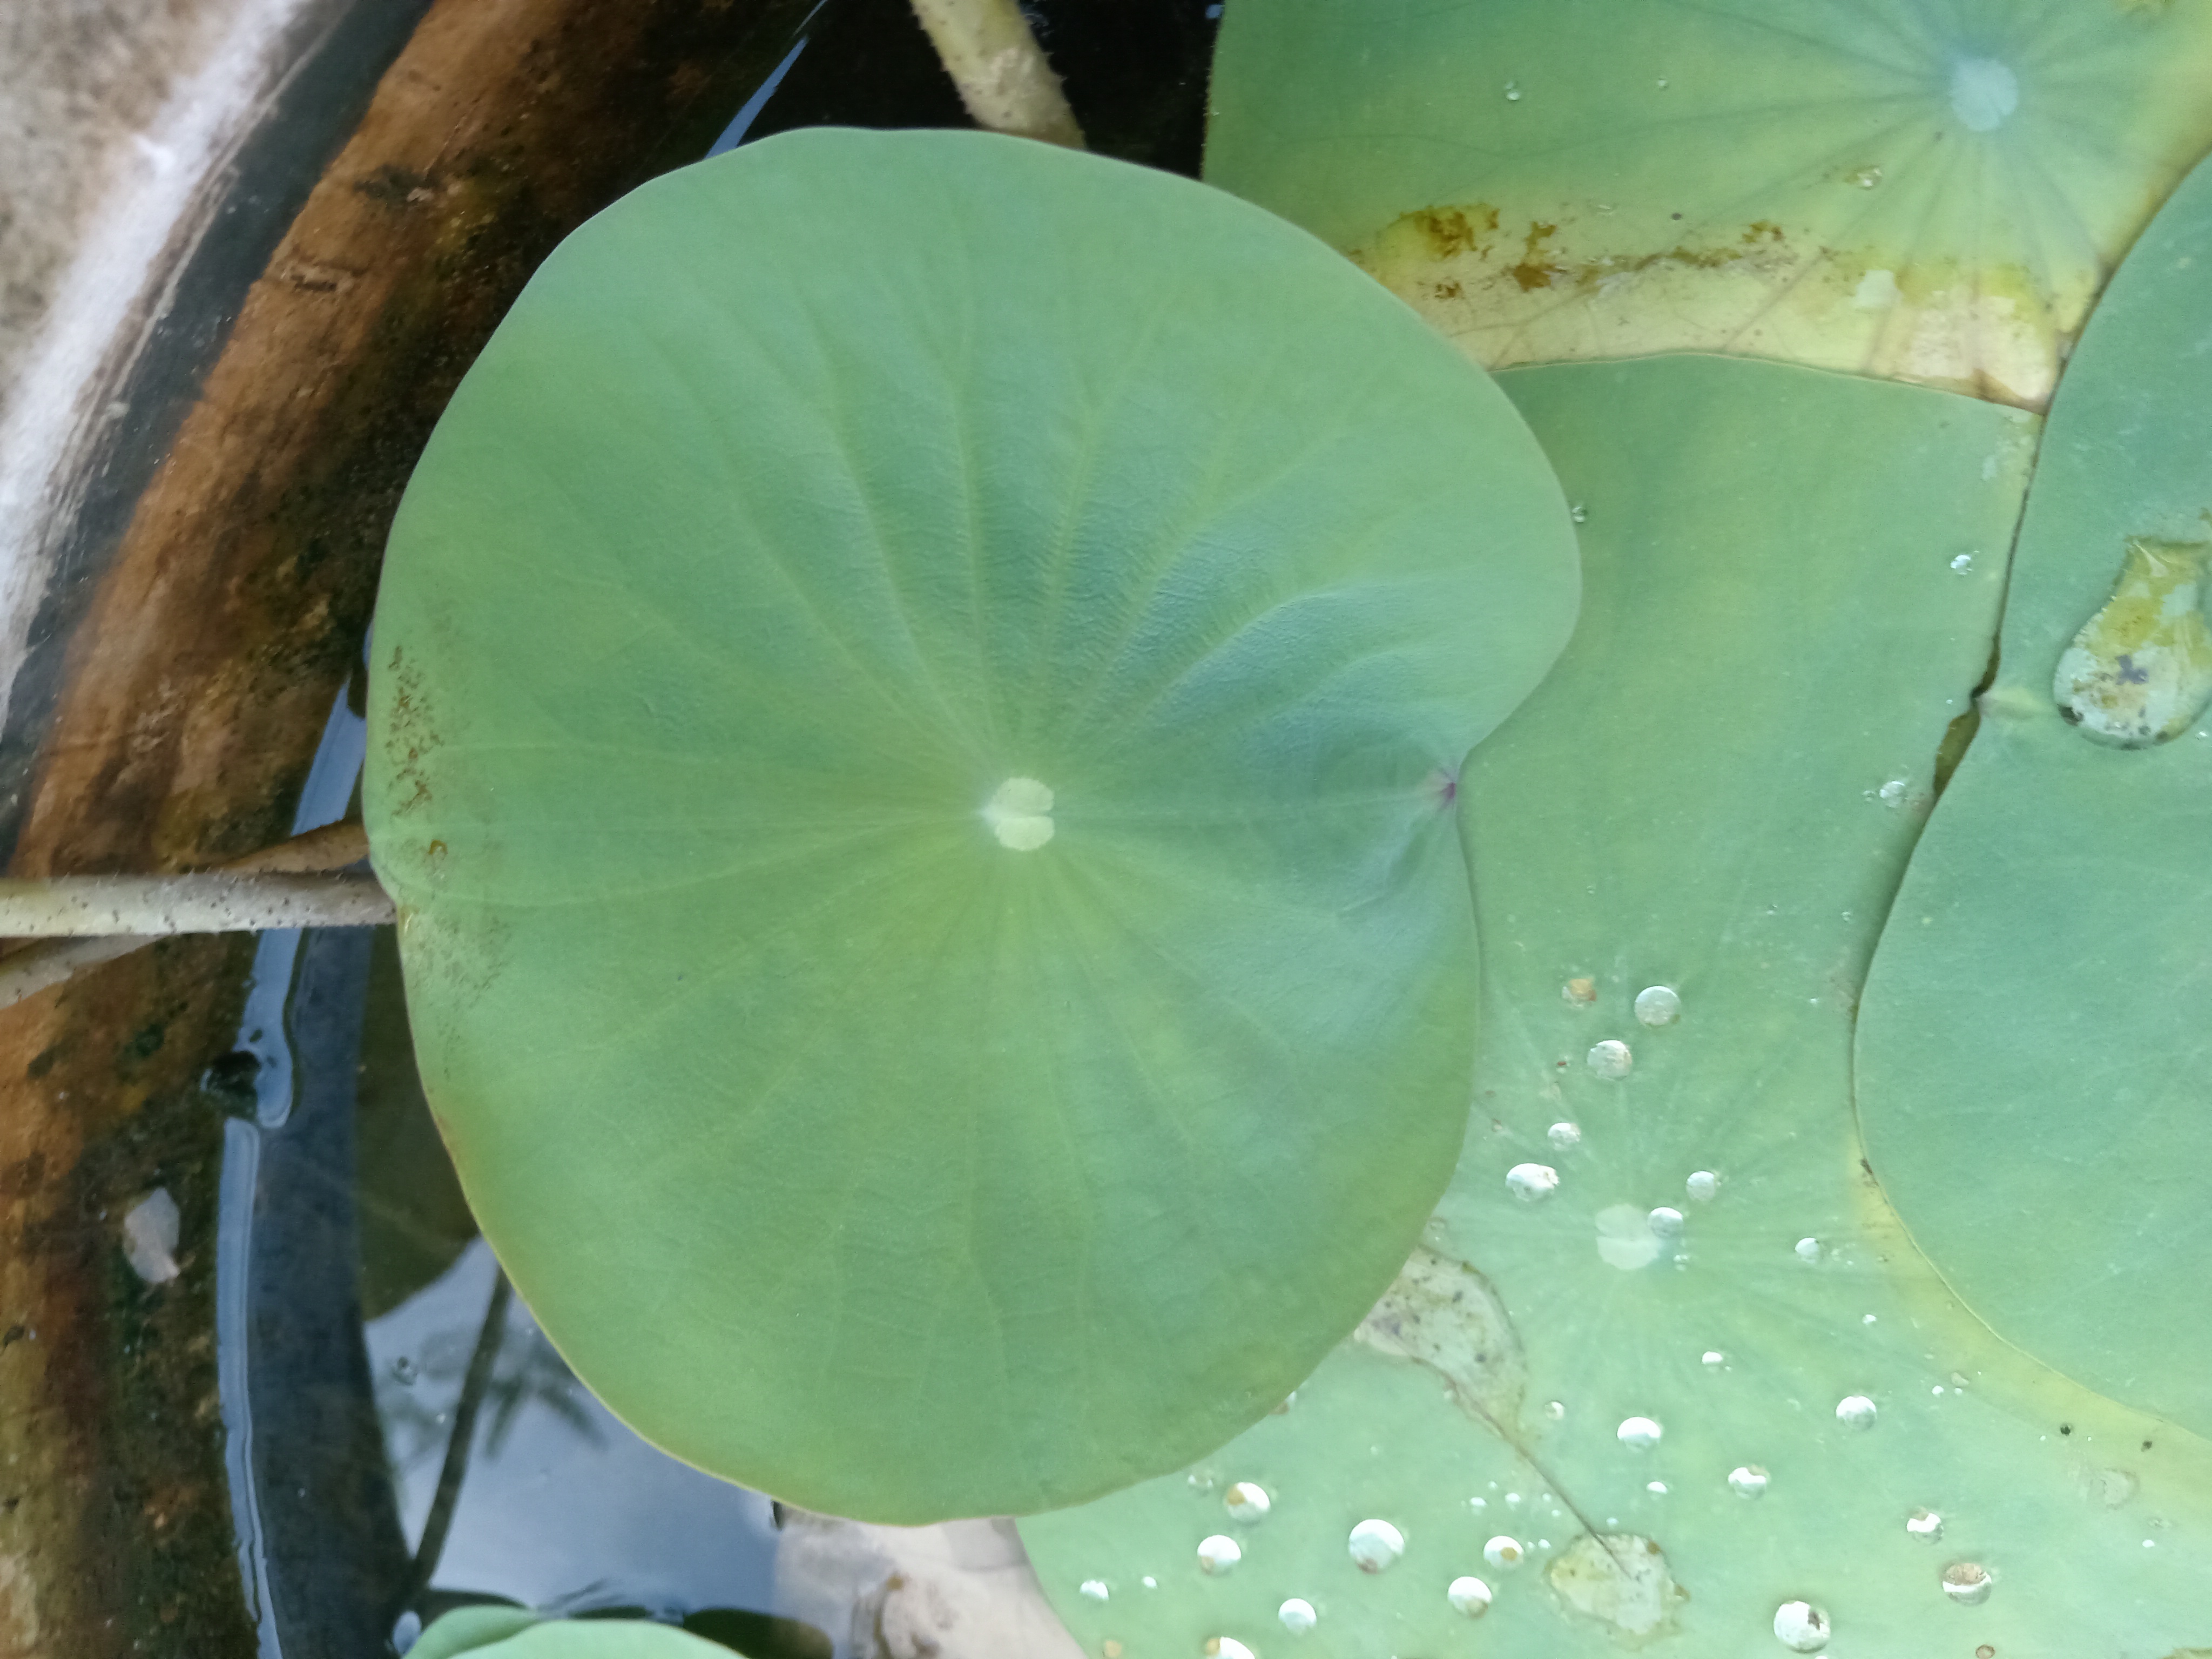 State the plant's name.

lotus
